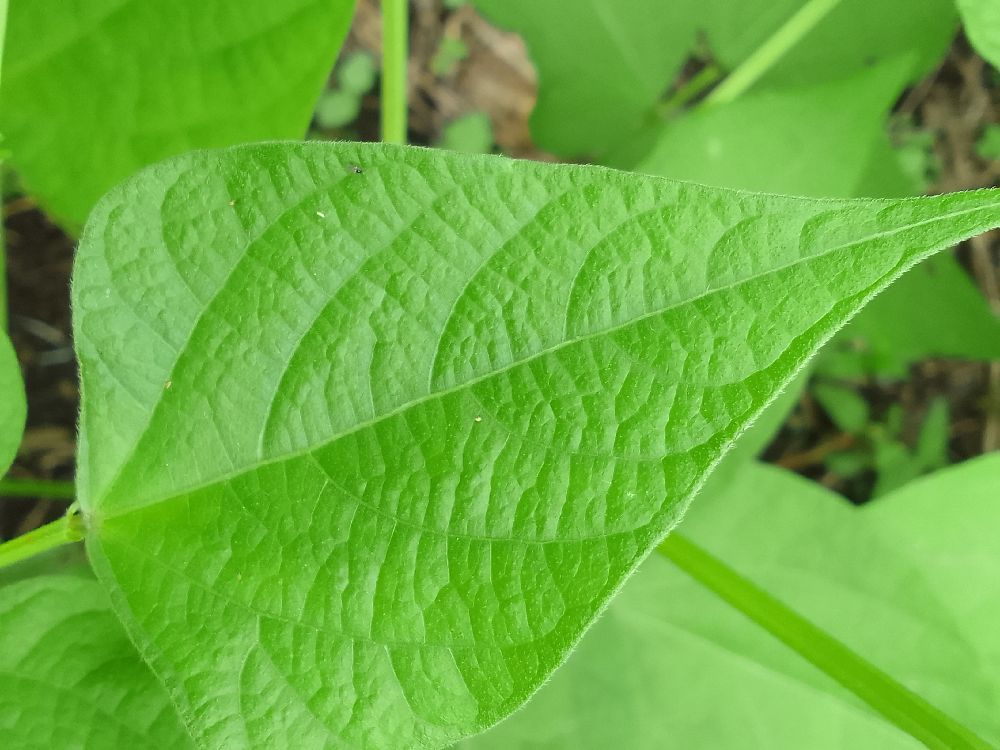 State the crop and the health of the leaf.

common bean, healthy
